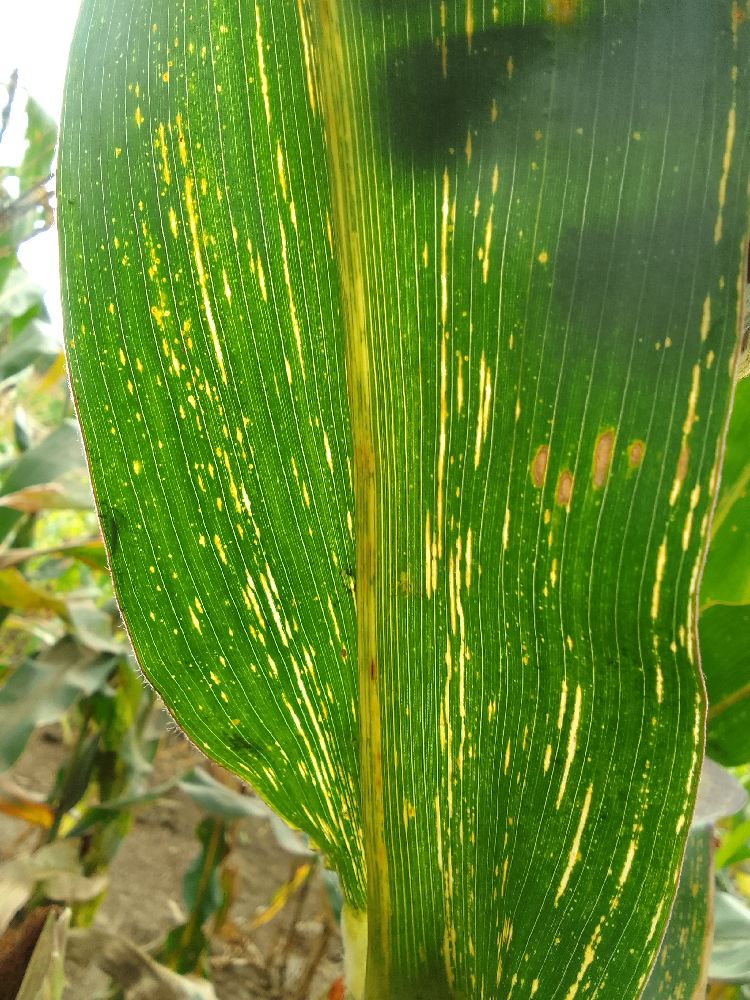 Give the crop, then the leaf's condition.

maize, maize streak virus
